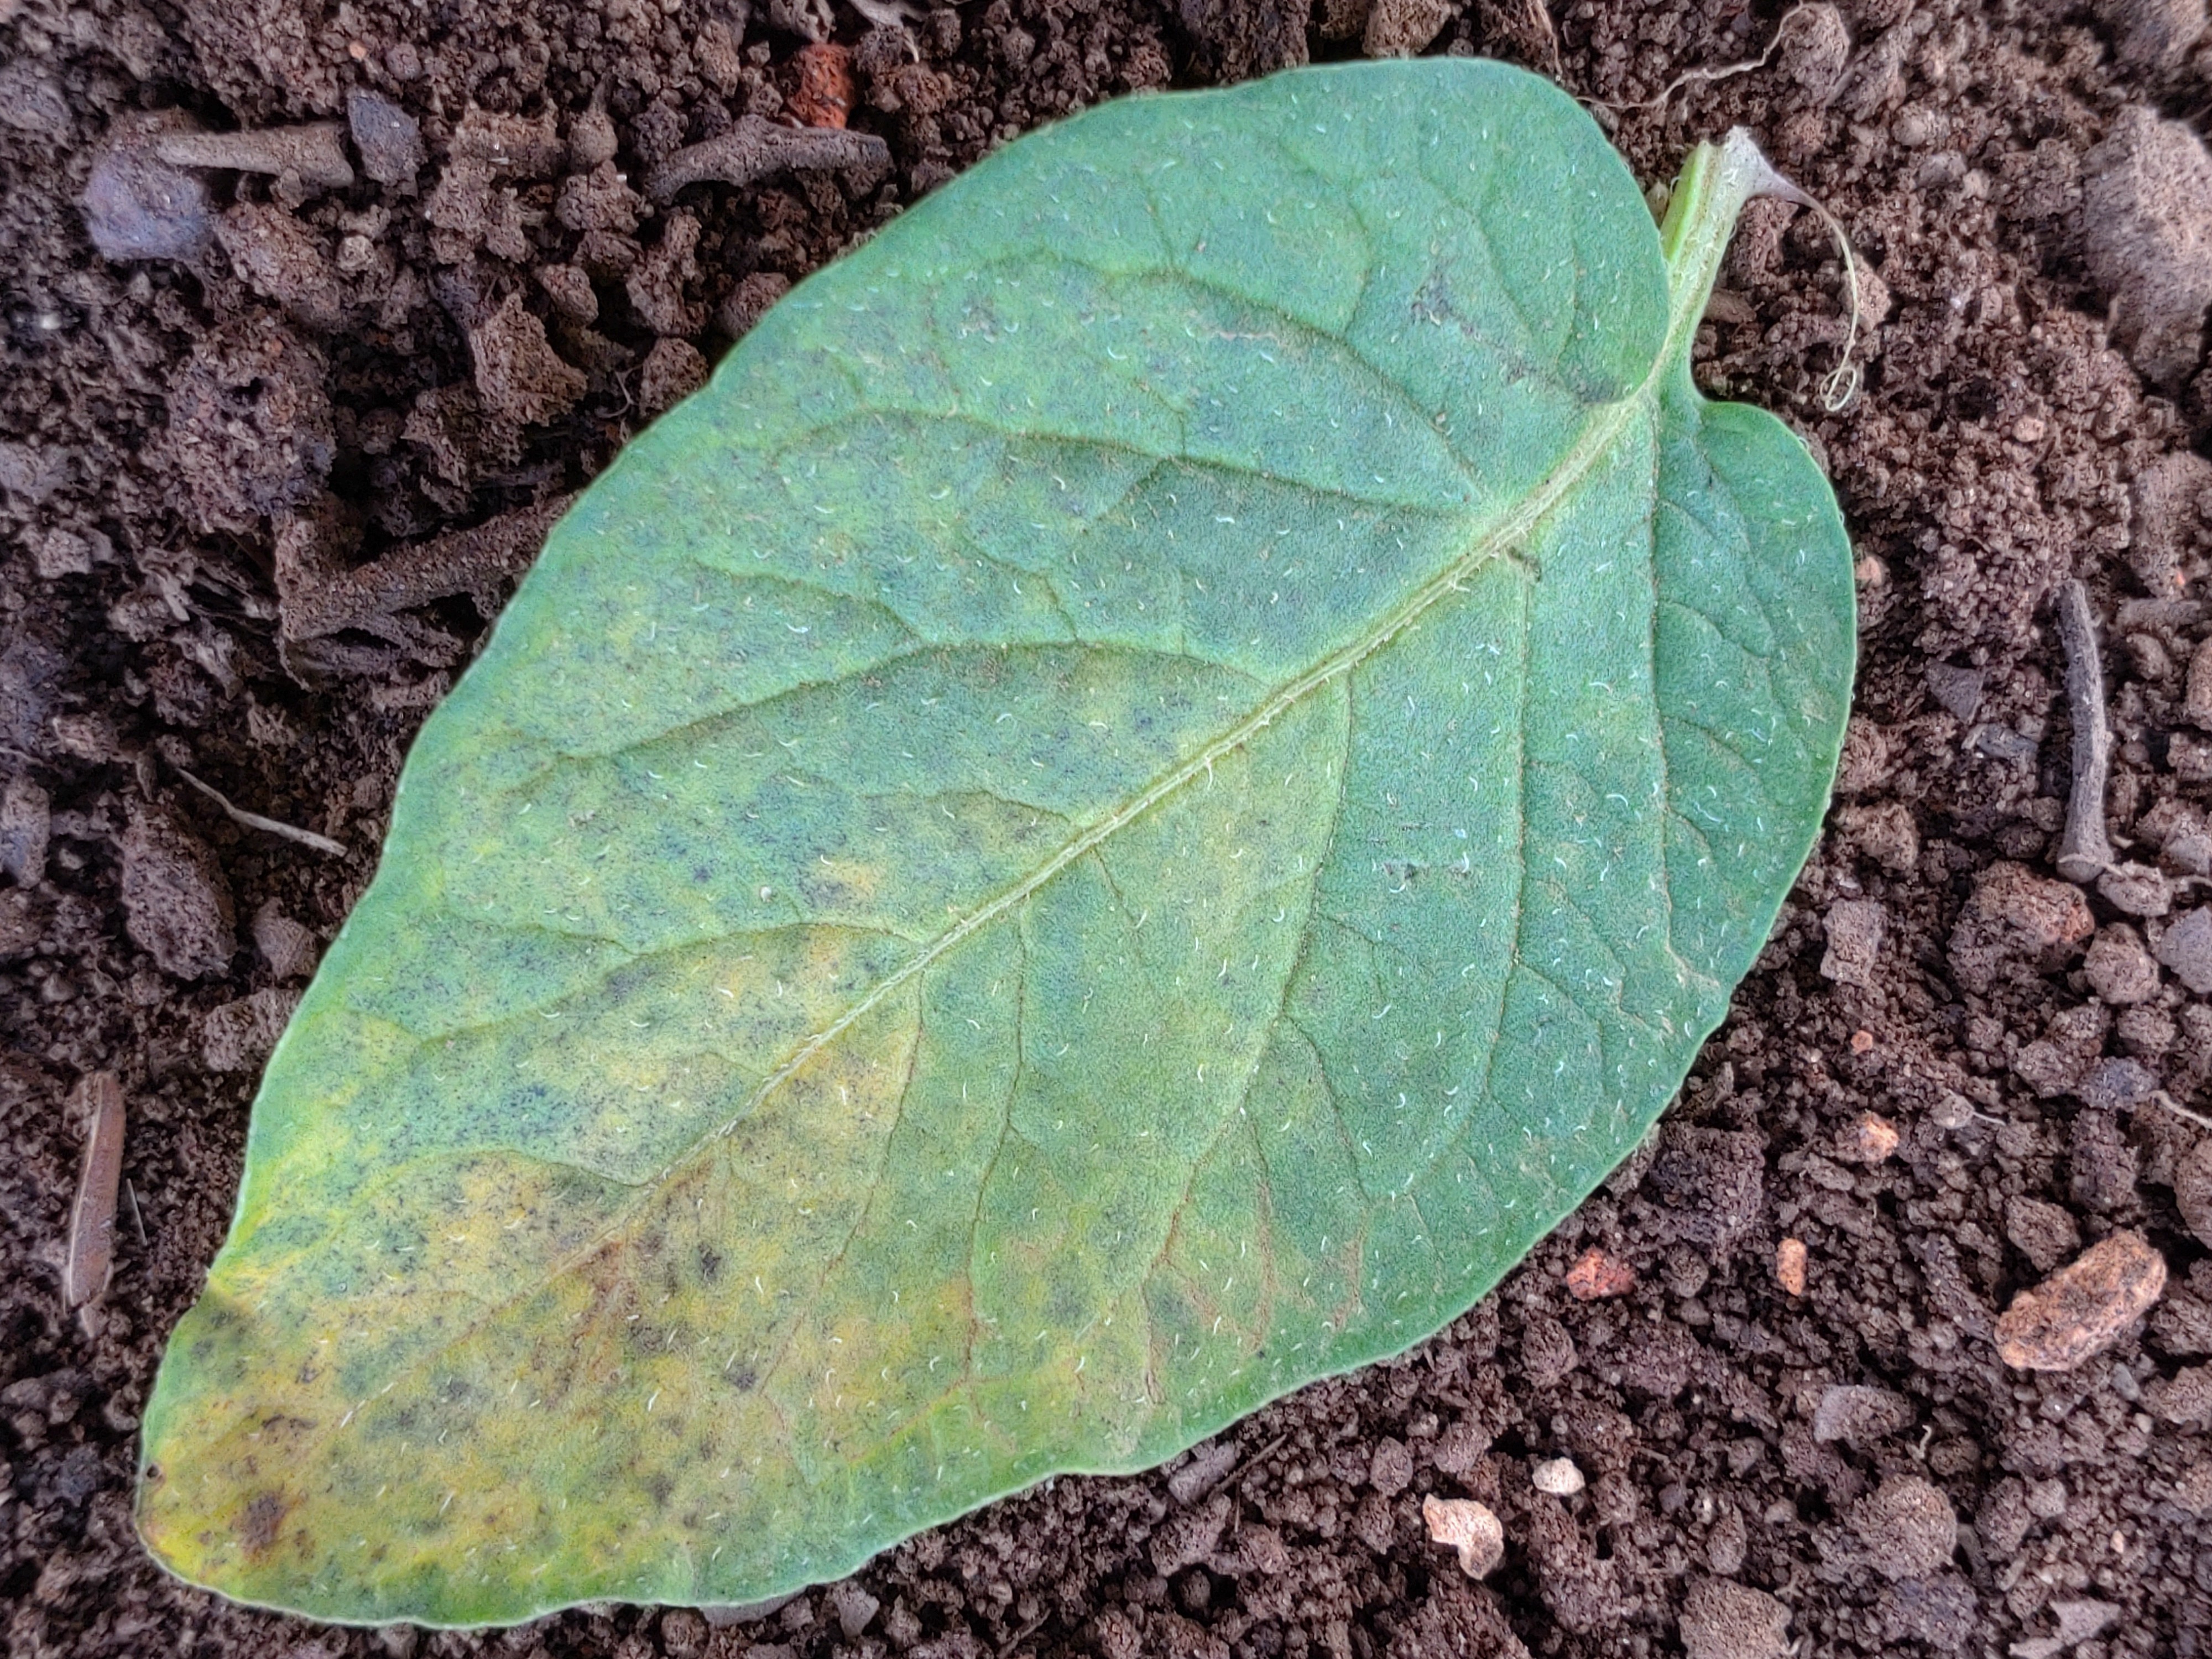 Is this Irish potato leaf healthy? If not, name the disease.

late blight
